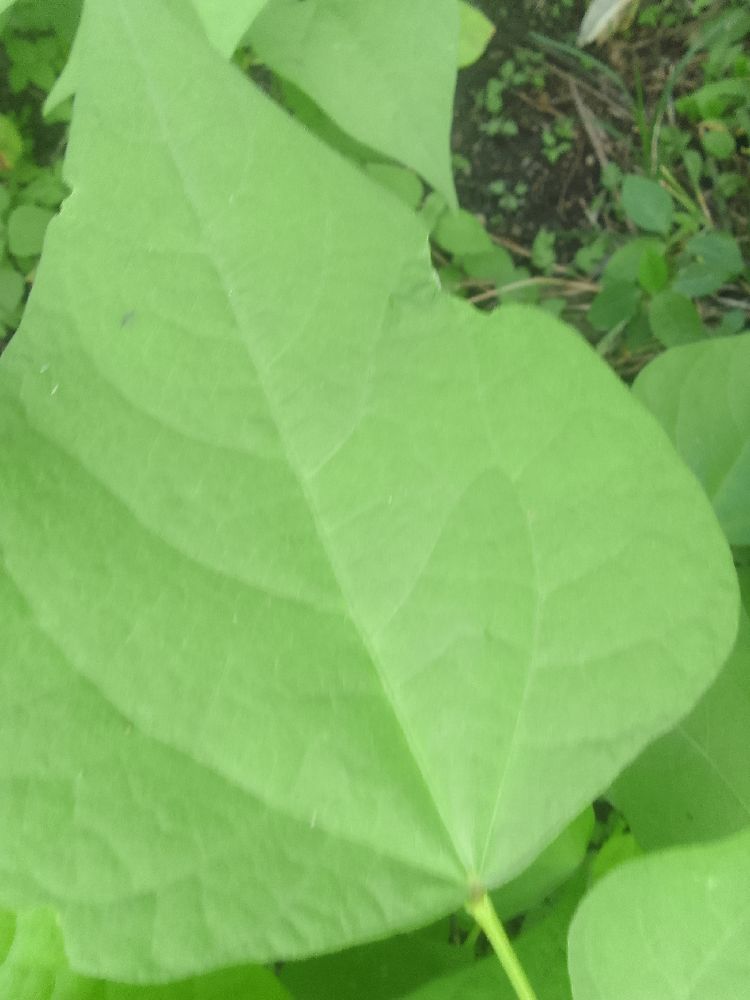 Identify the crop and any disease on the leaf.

common bean, healthy
